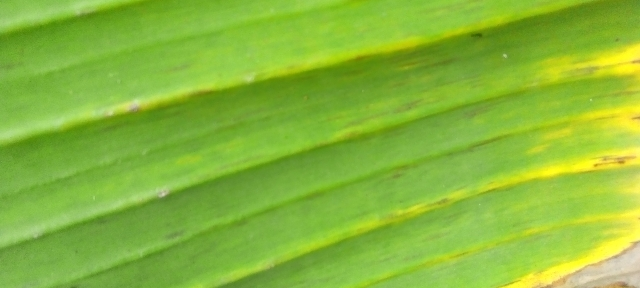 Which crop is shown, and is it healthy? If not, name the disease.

banana, fusarium wilt race 1
